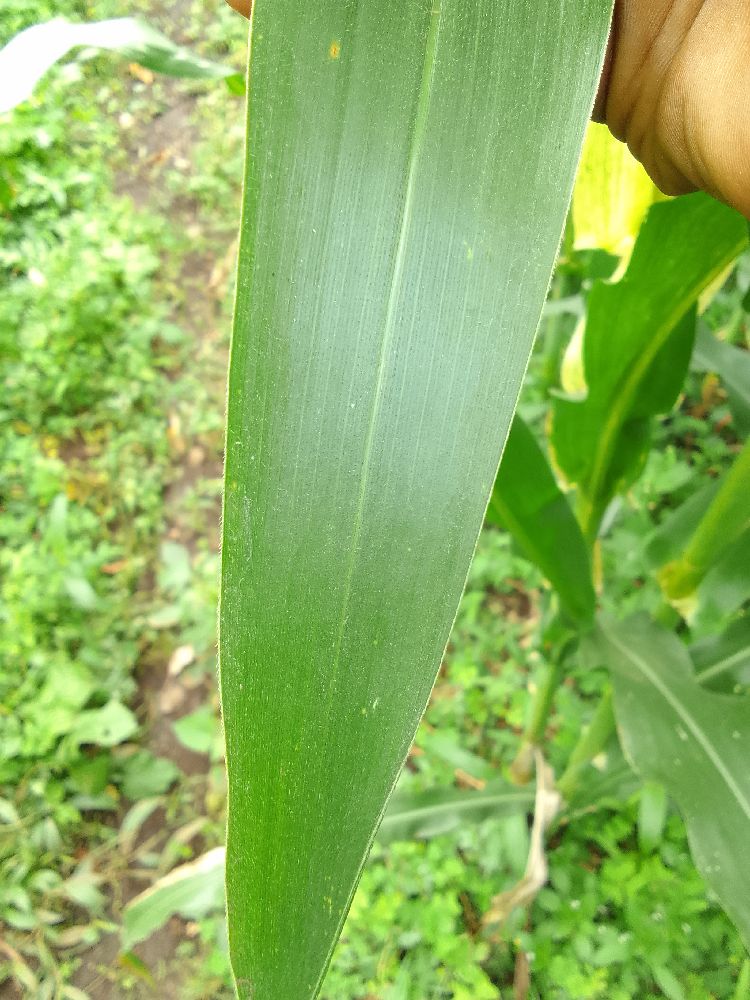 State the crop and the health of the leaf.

maize, healthy
